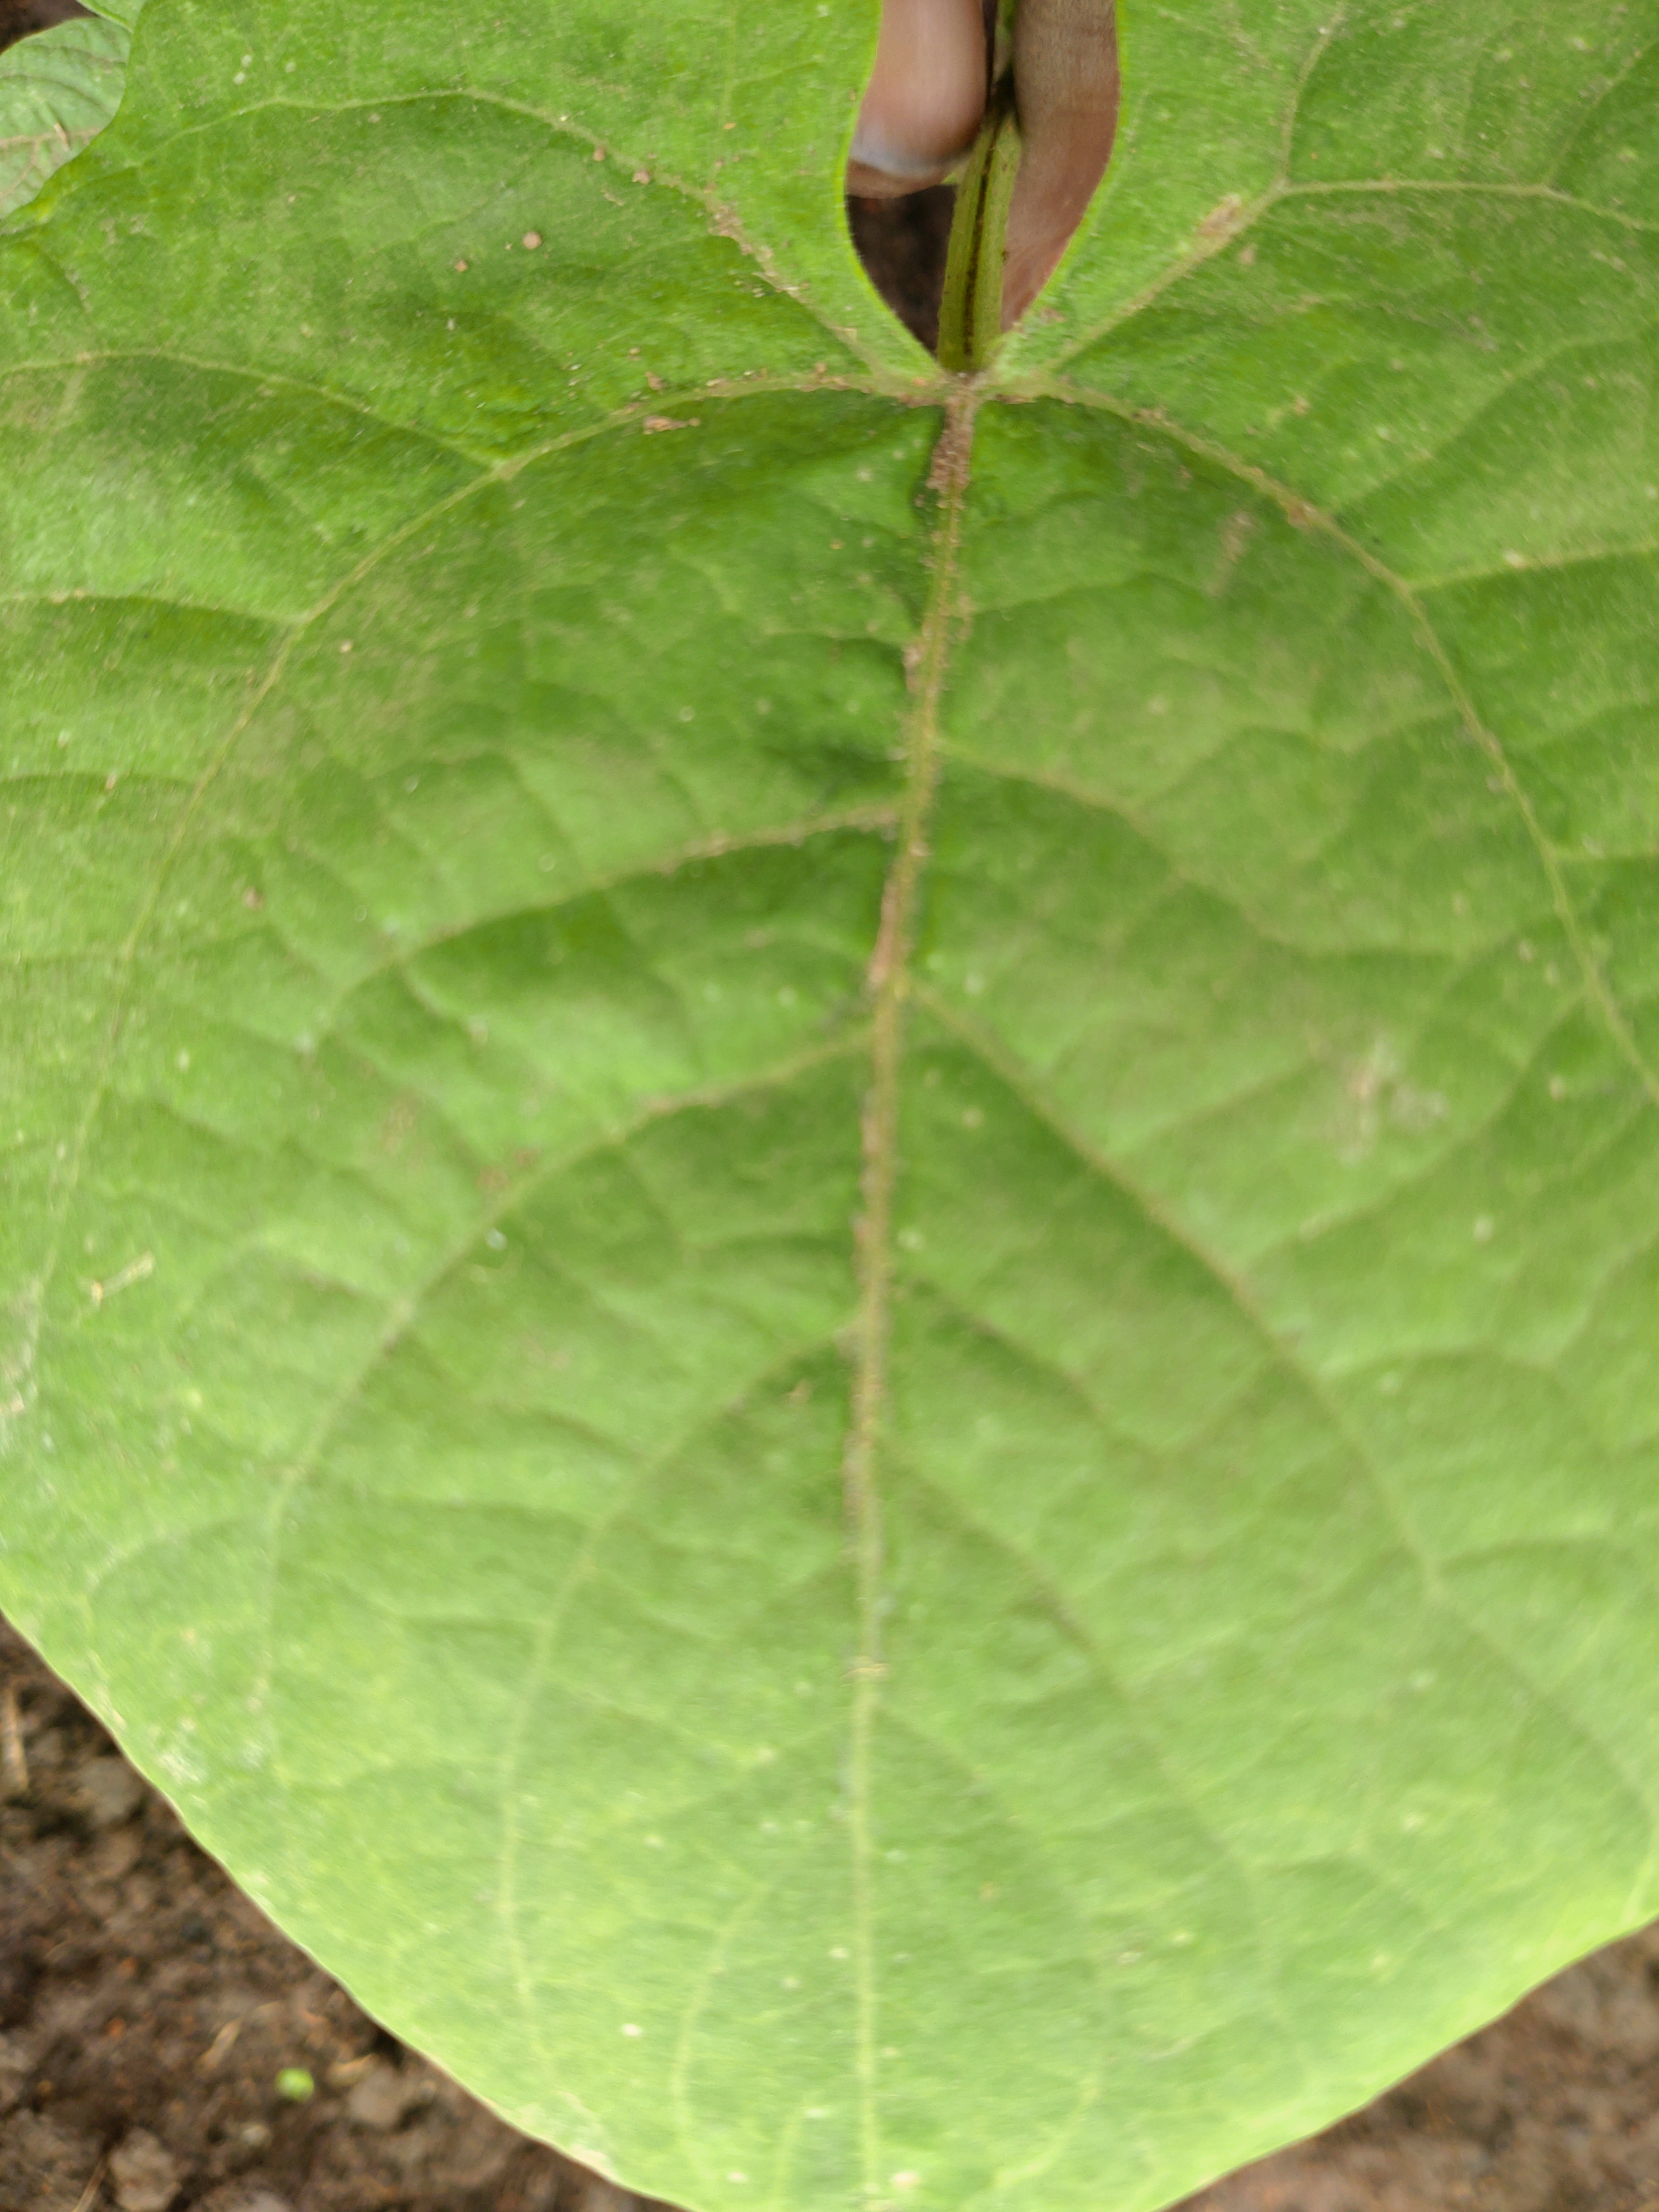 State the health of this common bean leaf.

healthy
